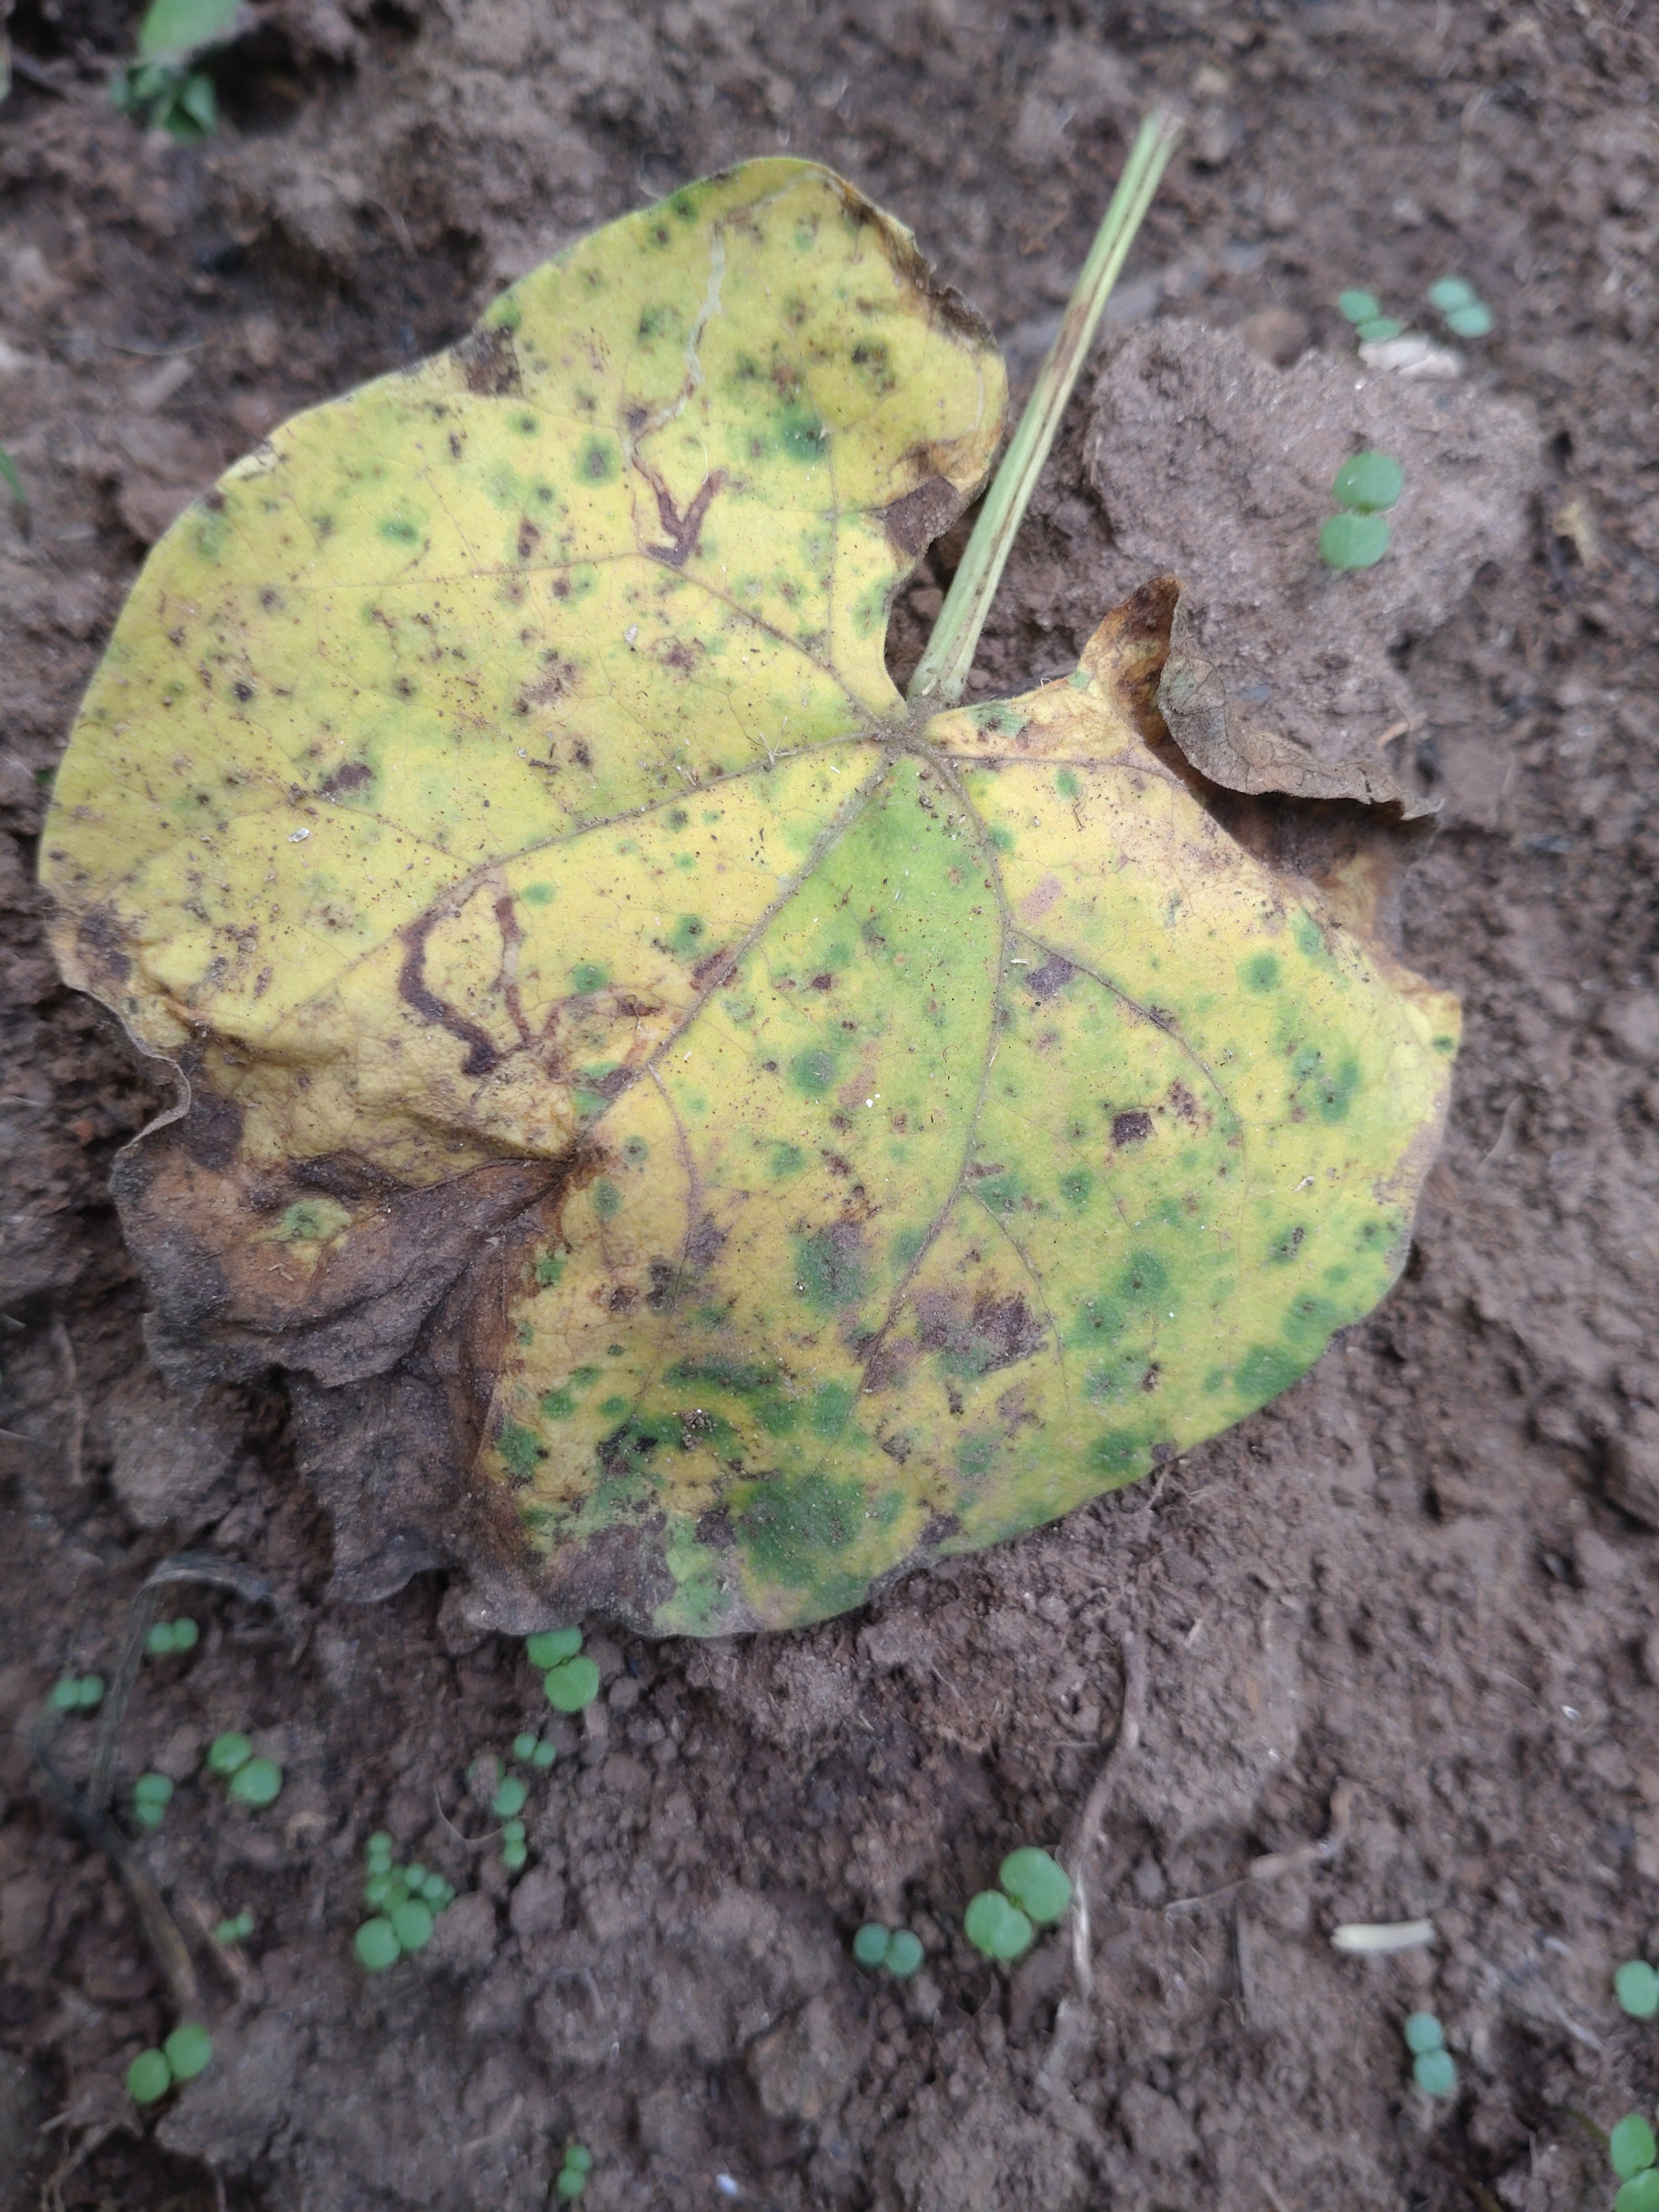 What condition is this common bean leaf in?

anthracnose
